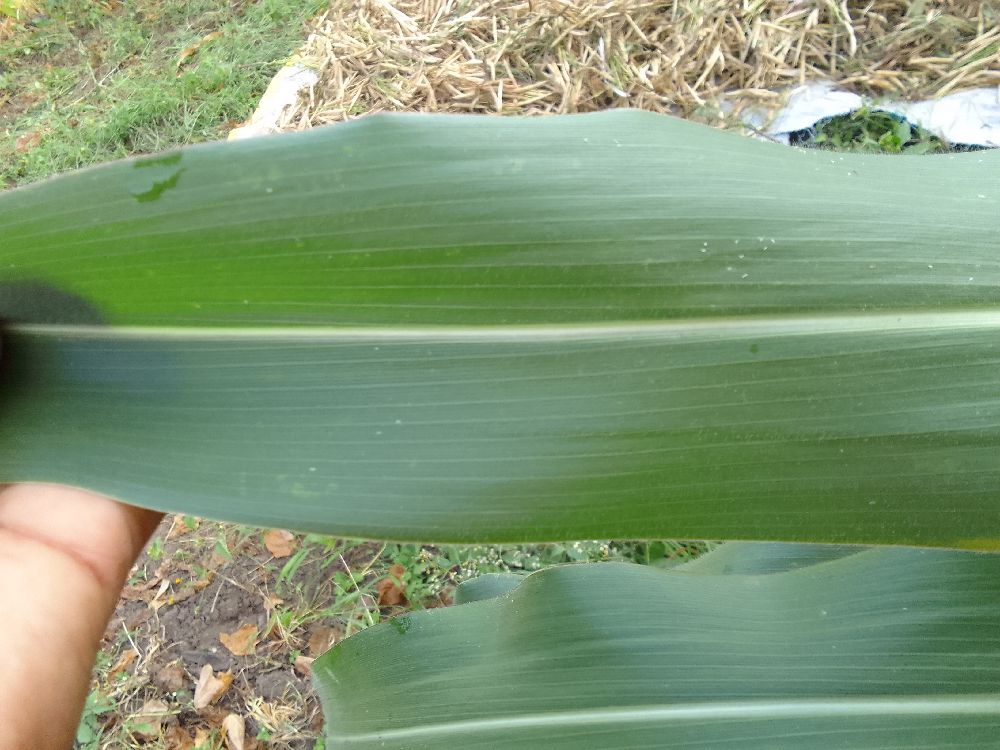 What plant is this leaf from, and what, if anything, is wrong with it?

maize, healthy
